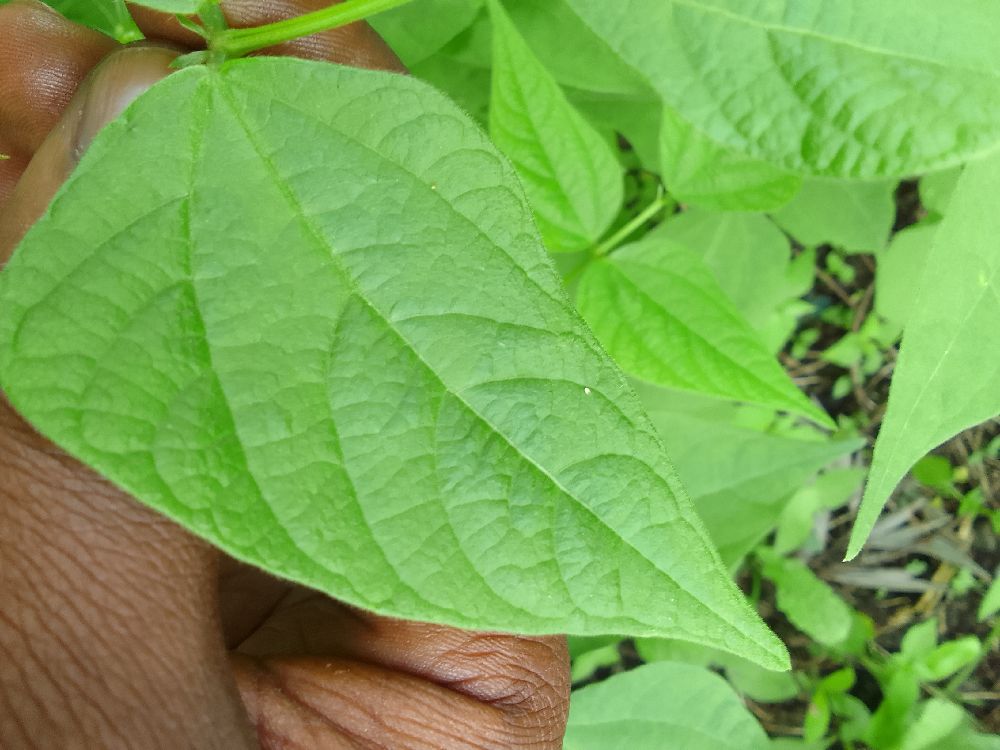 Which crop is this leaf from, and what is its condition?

common bean, healthy
